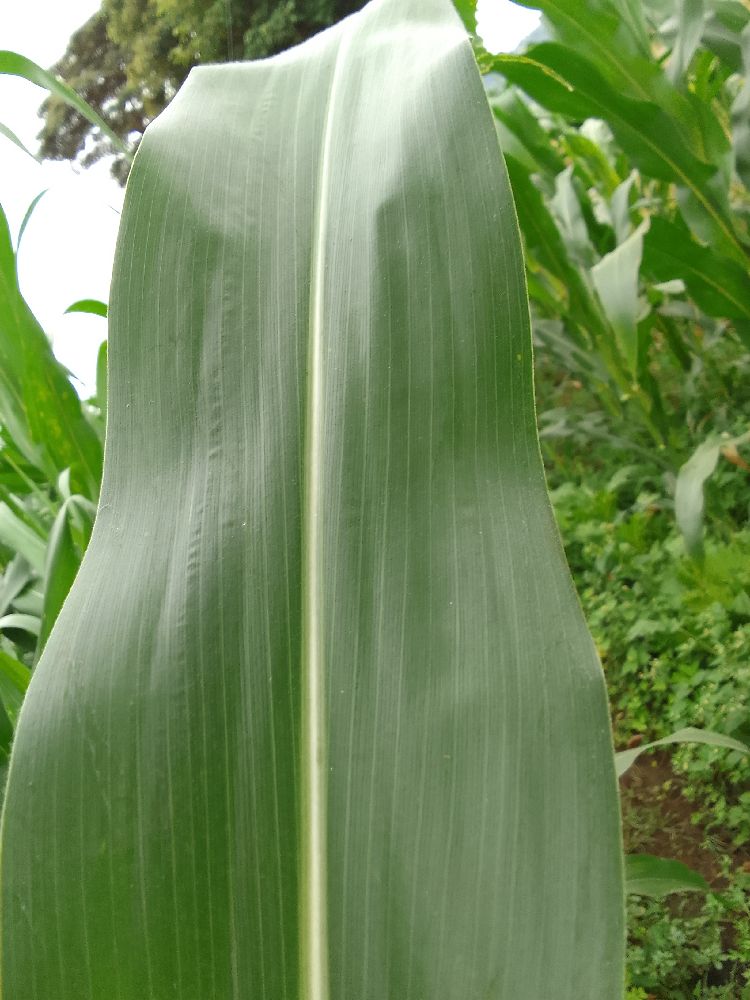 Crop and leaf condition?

maize, healthy
